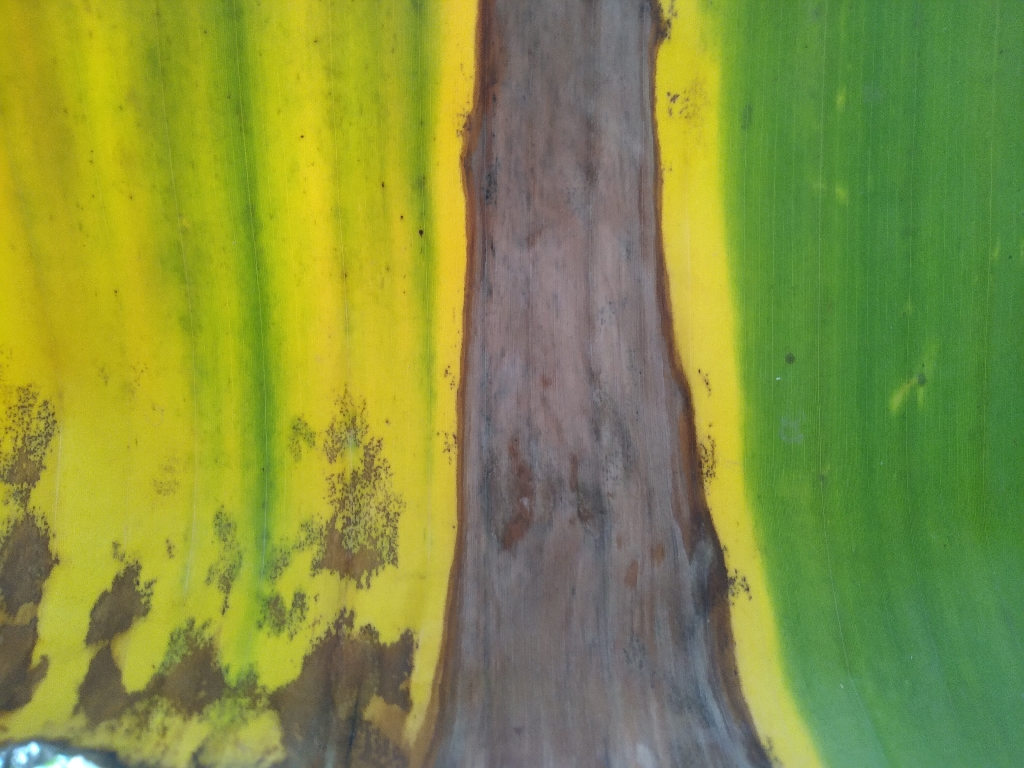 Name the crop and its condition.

banana, black sigatoka
